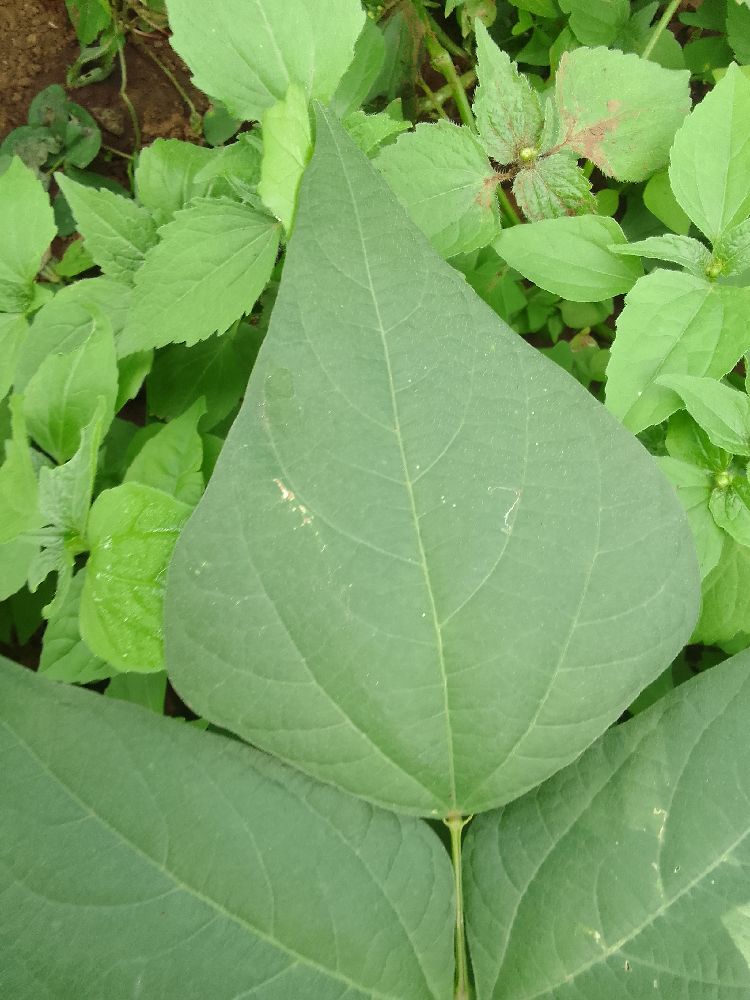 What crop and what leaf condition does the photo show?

common bean, healthy
